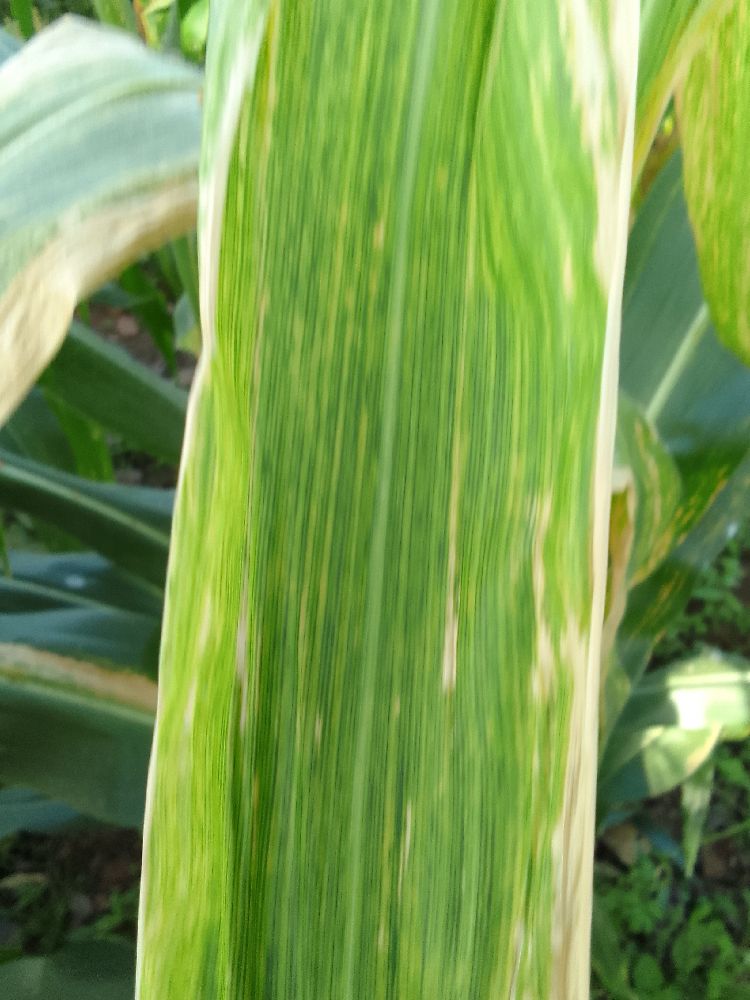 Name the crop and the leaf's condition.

maize, maize lethal necrosis
